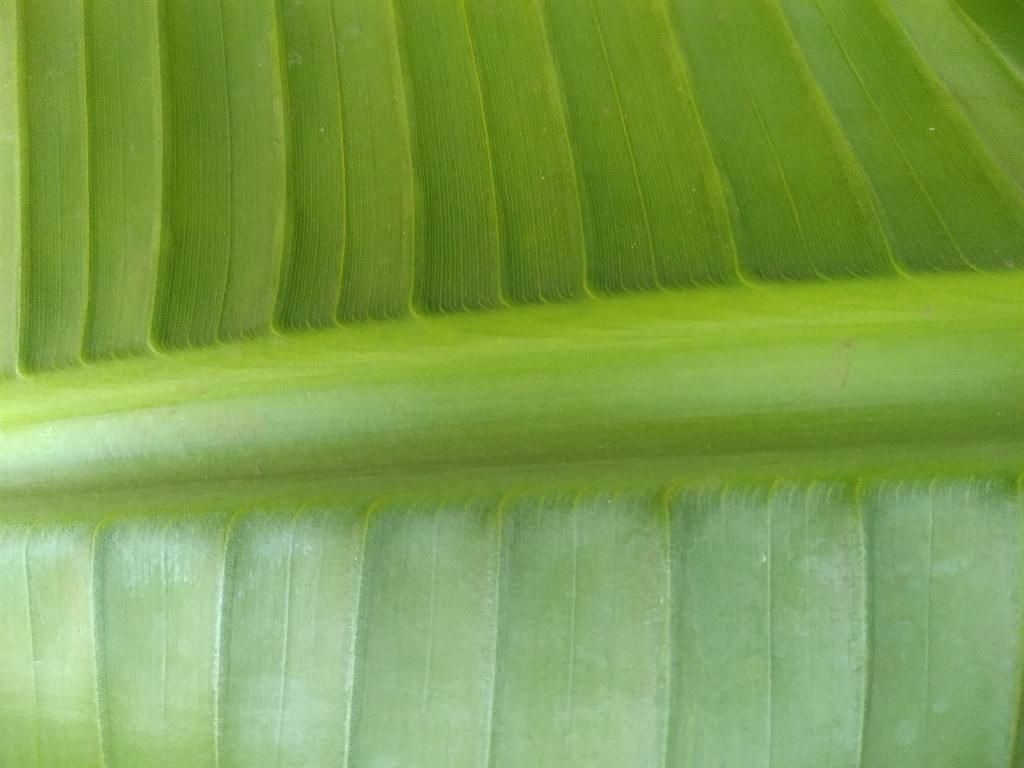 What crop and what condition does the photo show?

banana, healthy
